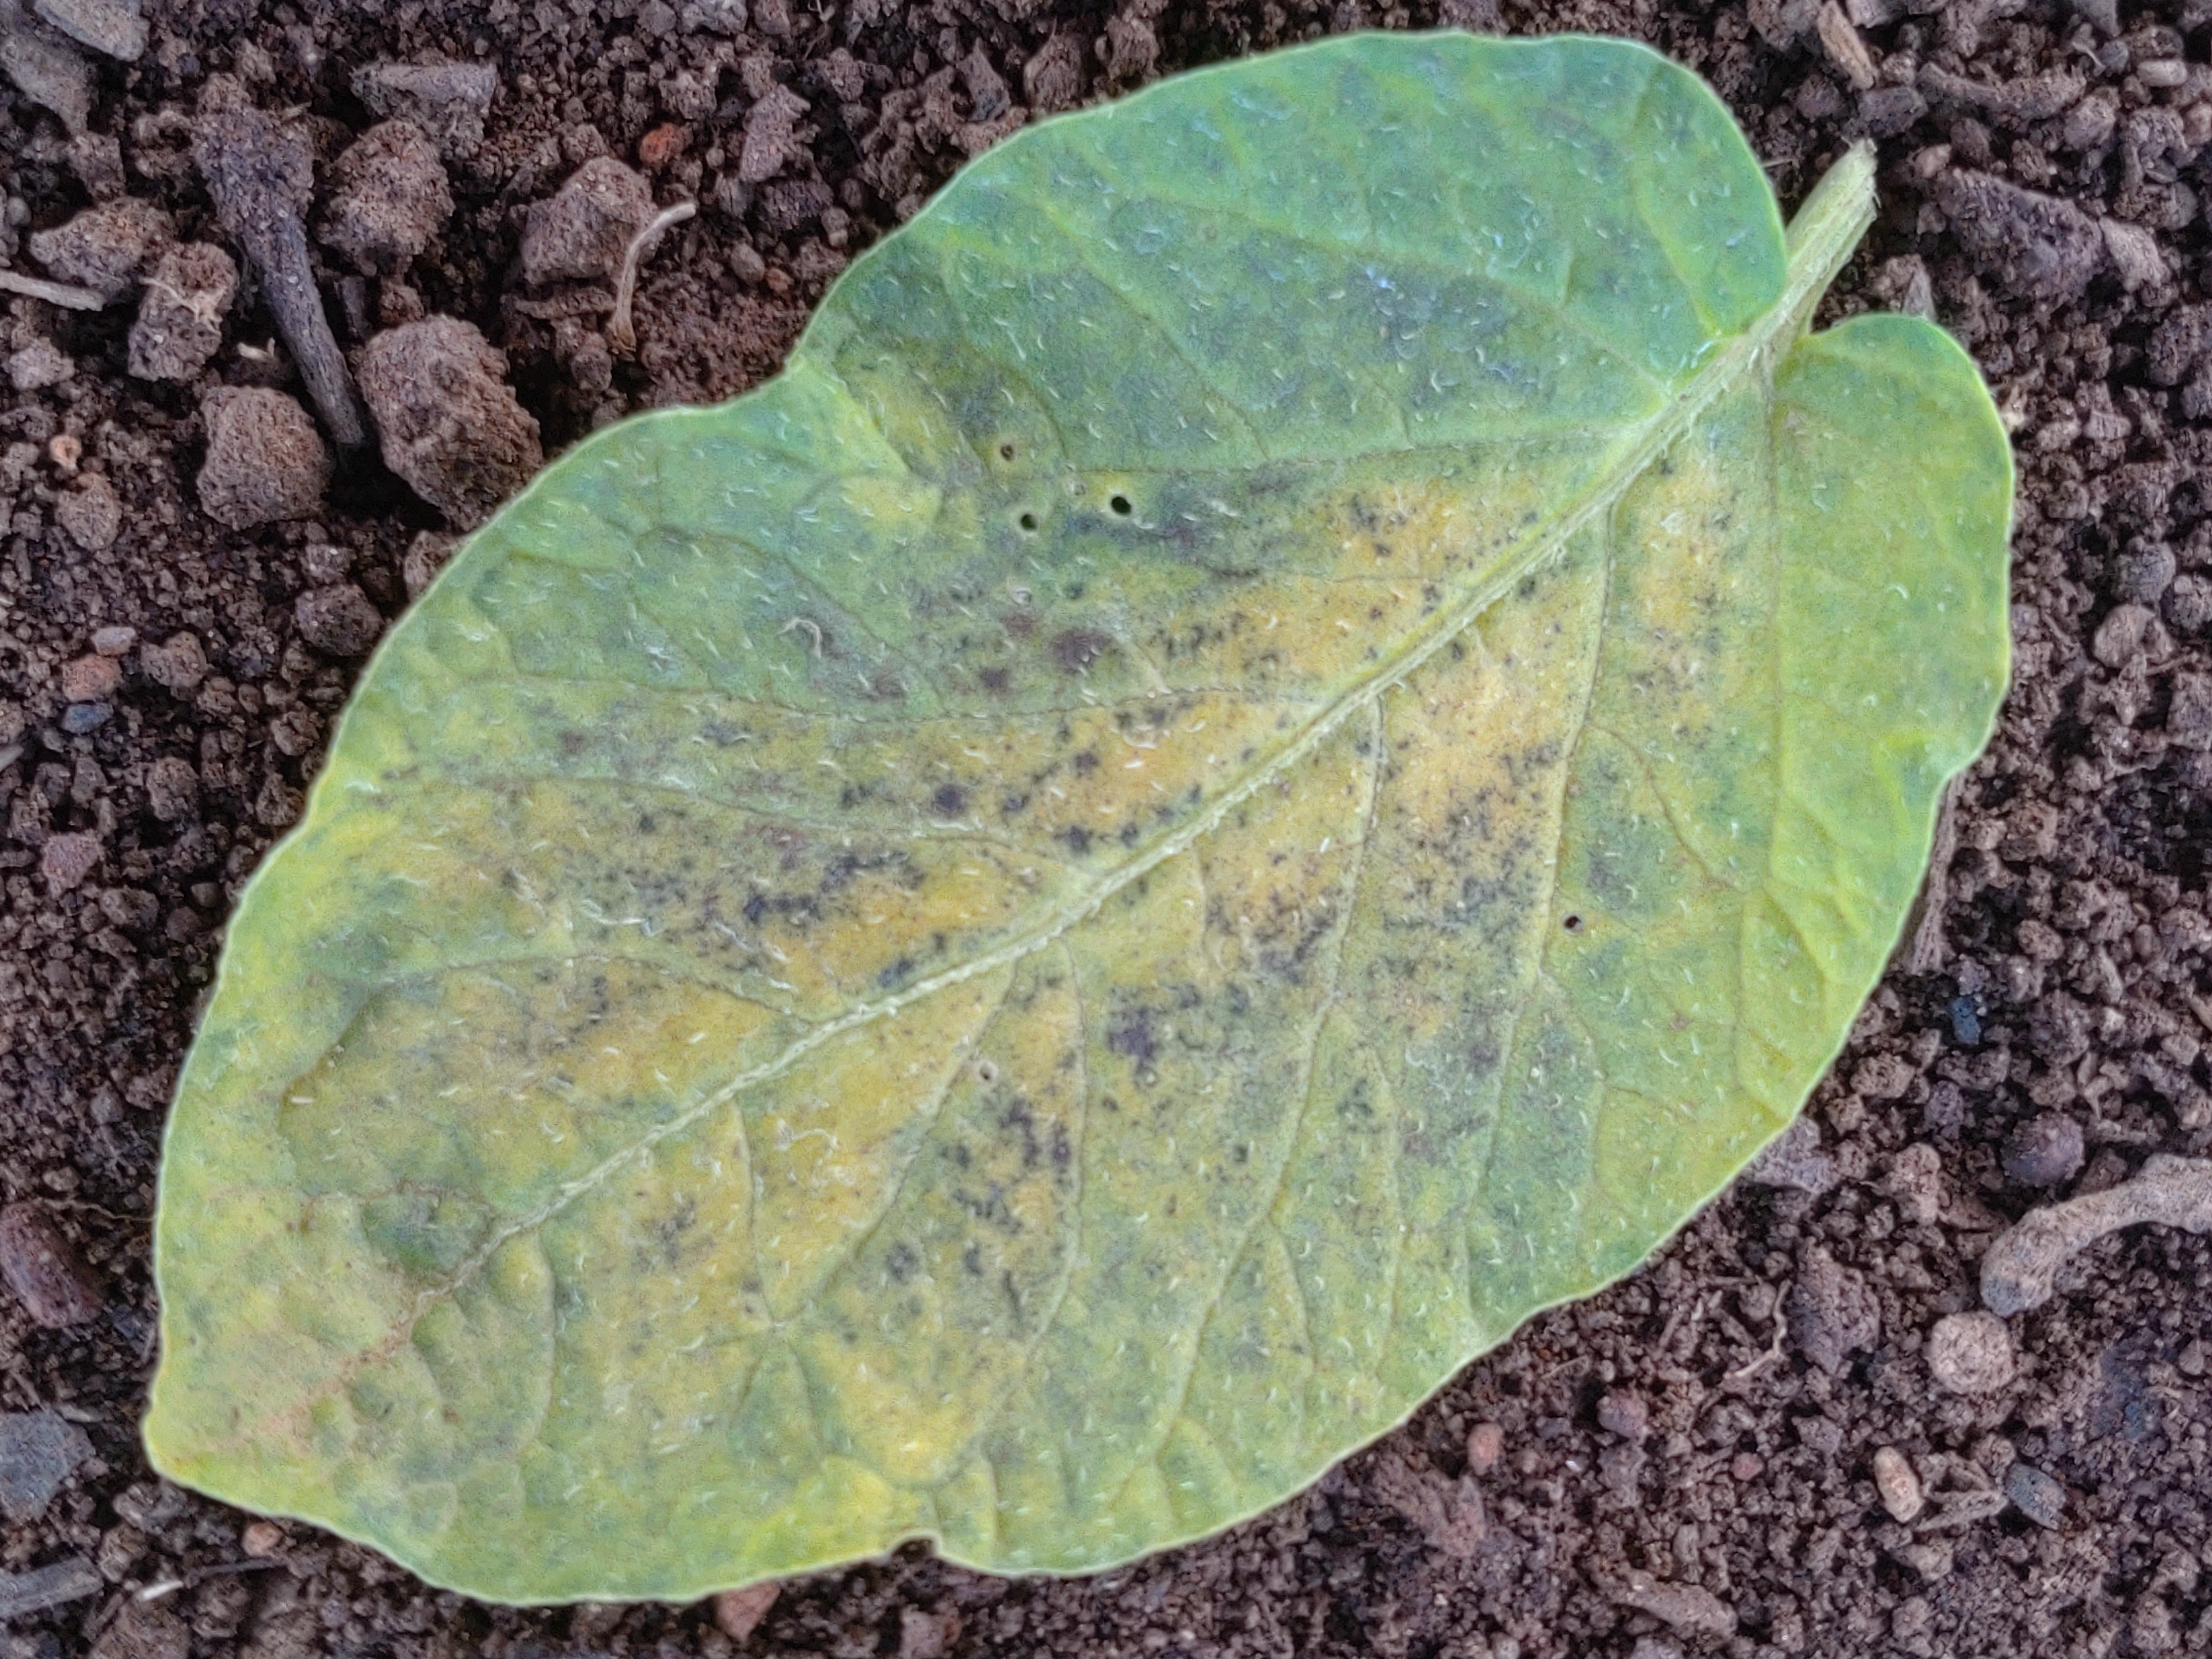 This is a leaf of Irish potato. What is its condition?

late blight
